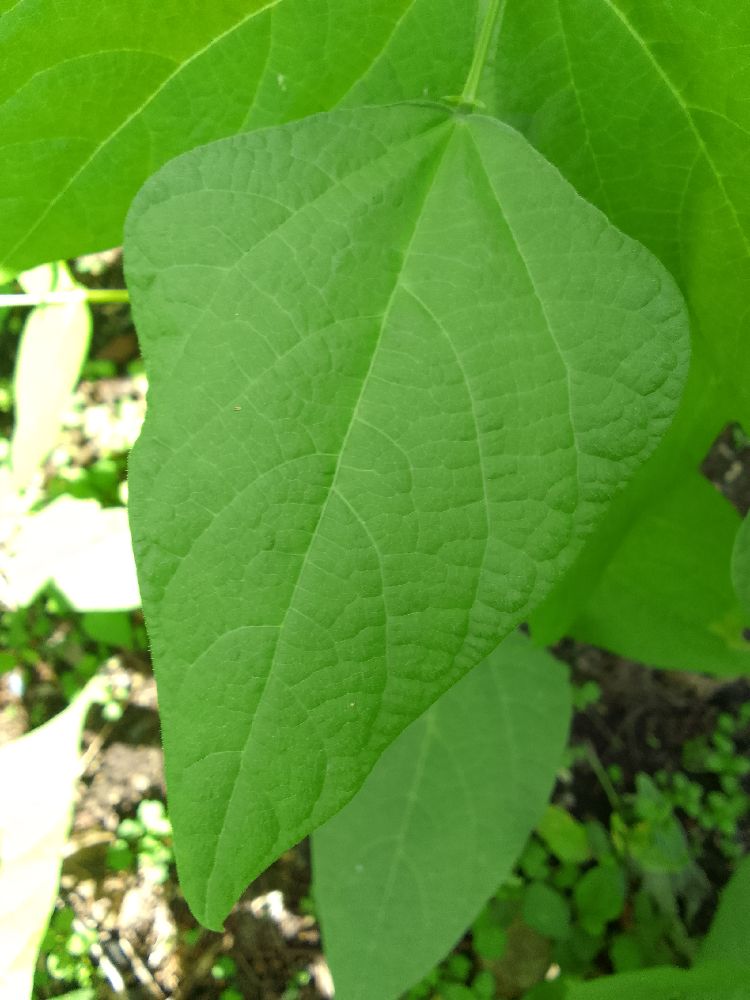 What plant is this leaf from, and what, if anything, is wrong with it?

common bean, healthy
